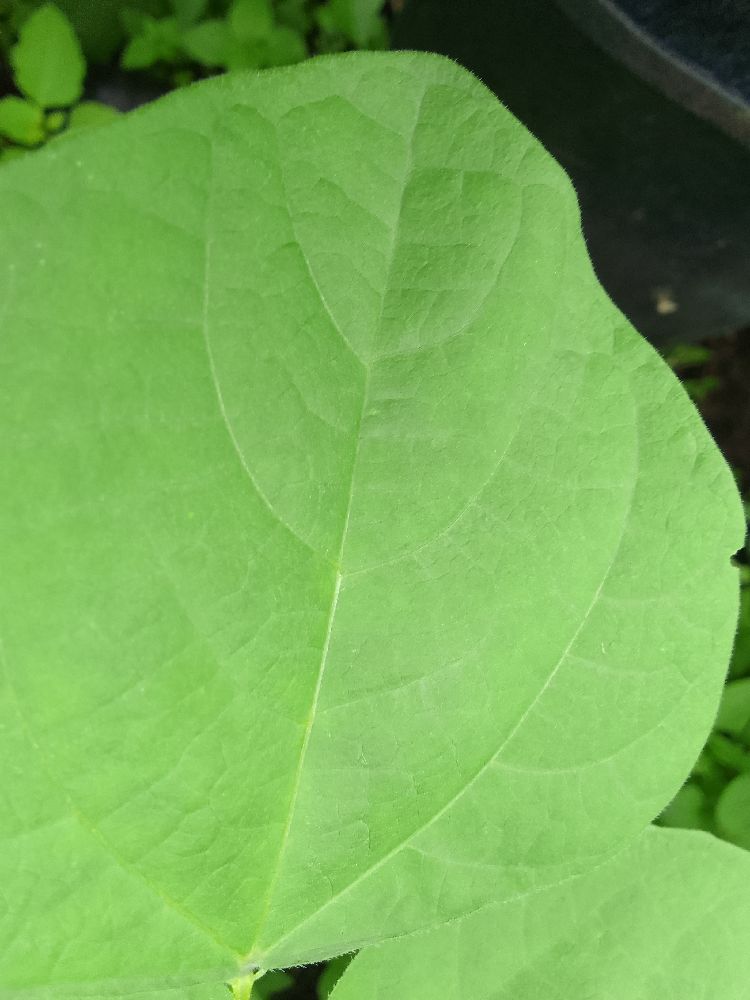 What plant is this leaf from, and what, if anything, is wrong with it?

common bean, healthy
